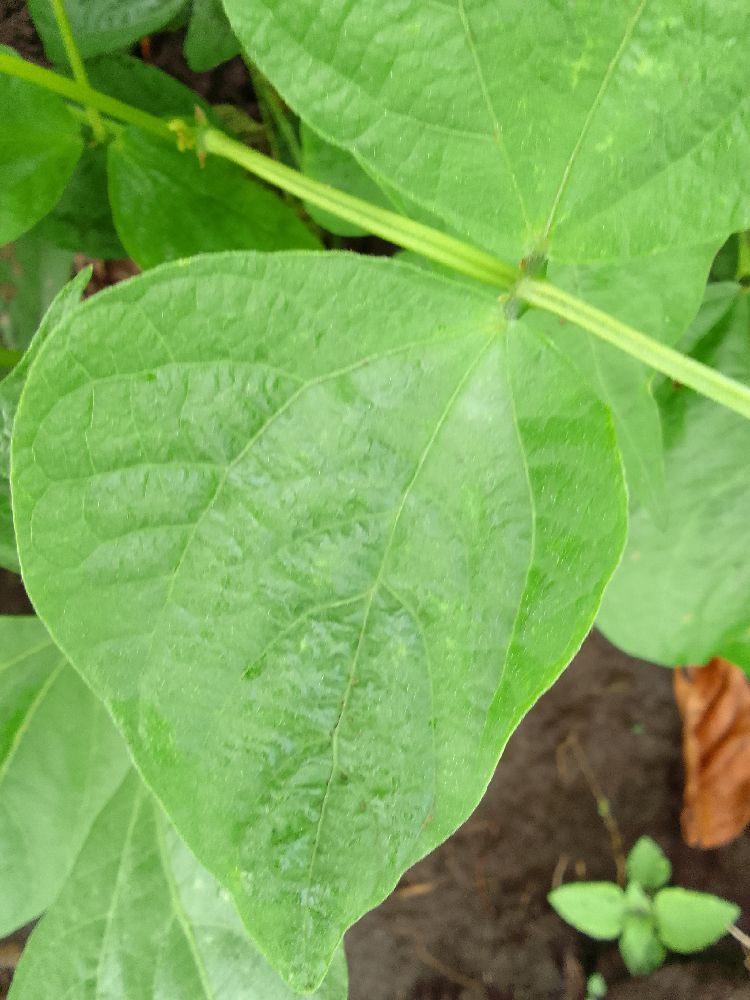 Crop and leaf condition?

common bean, healthy
